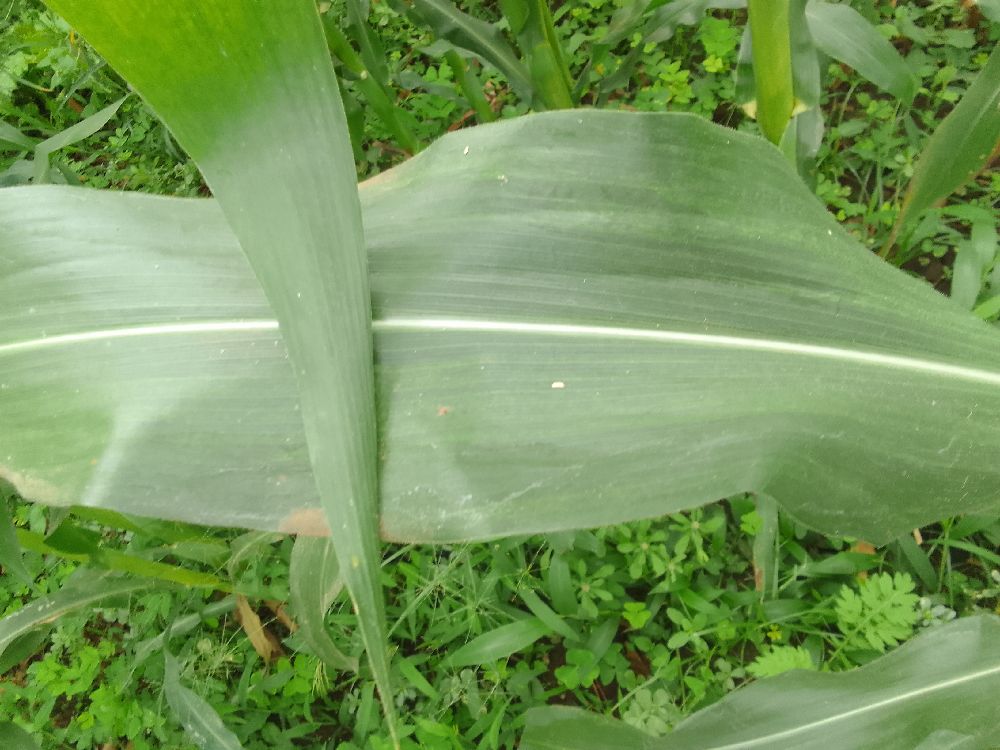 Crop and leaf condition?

maize, healthy
